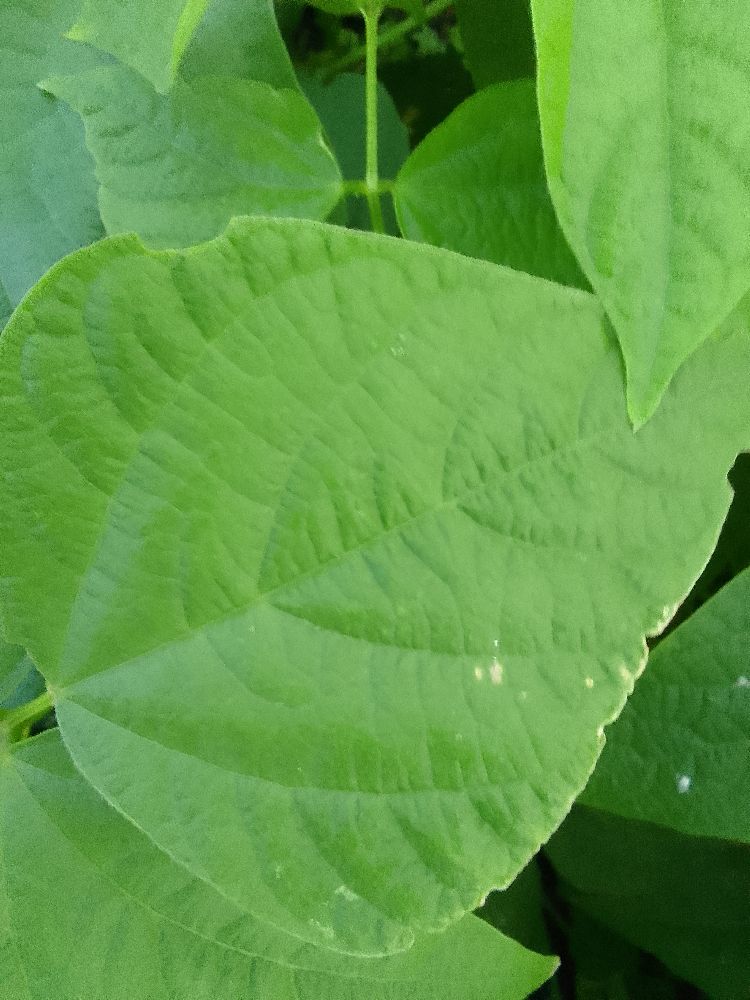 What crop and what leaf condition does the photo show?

common bean, healthy
